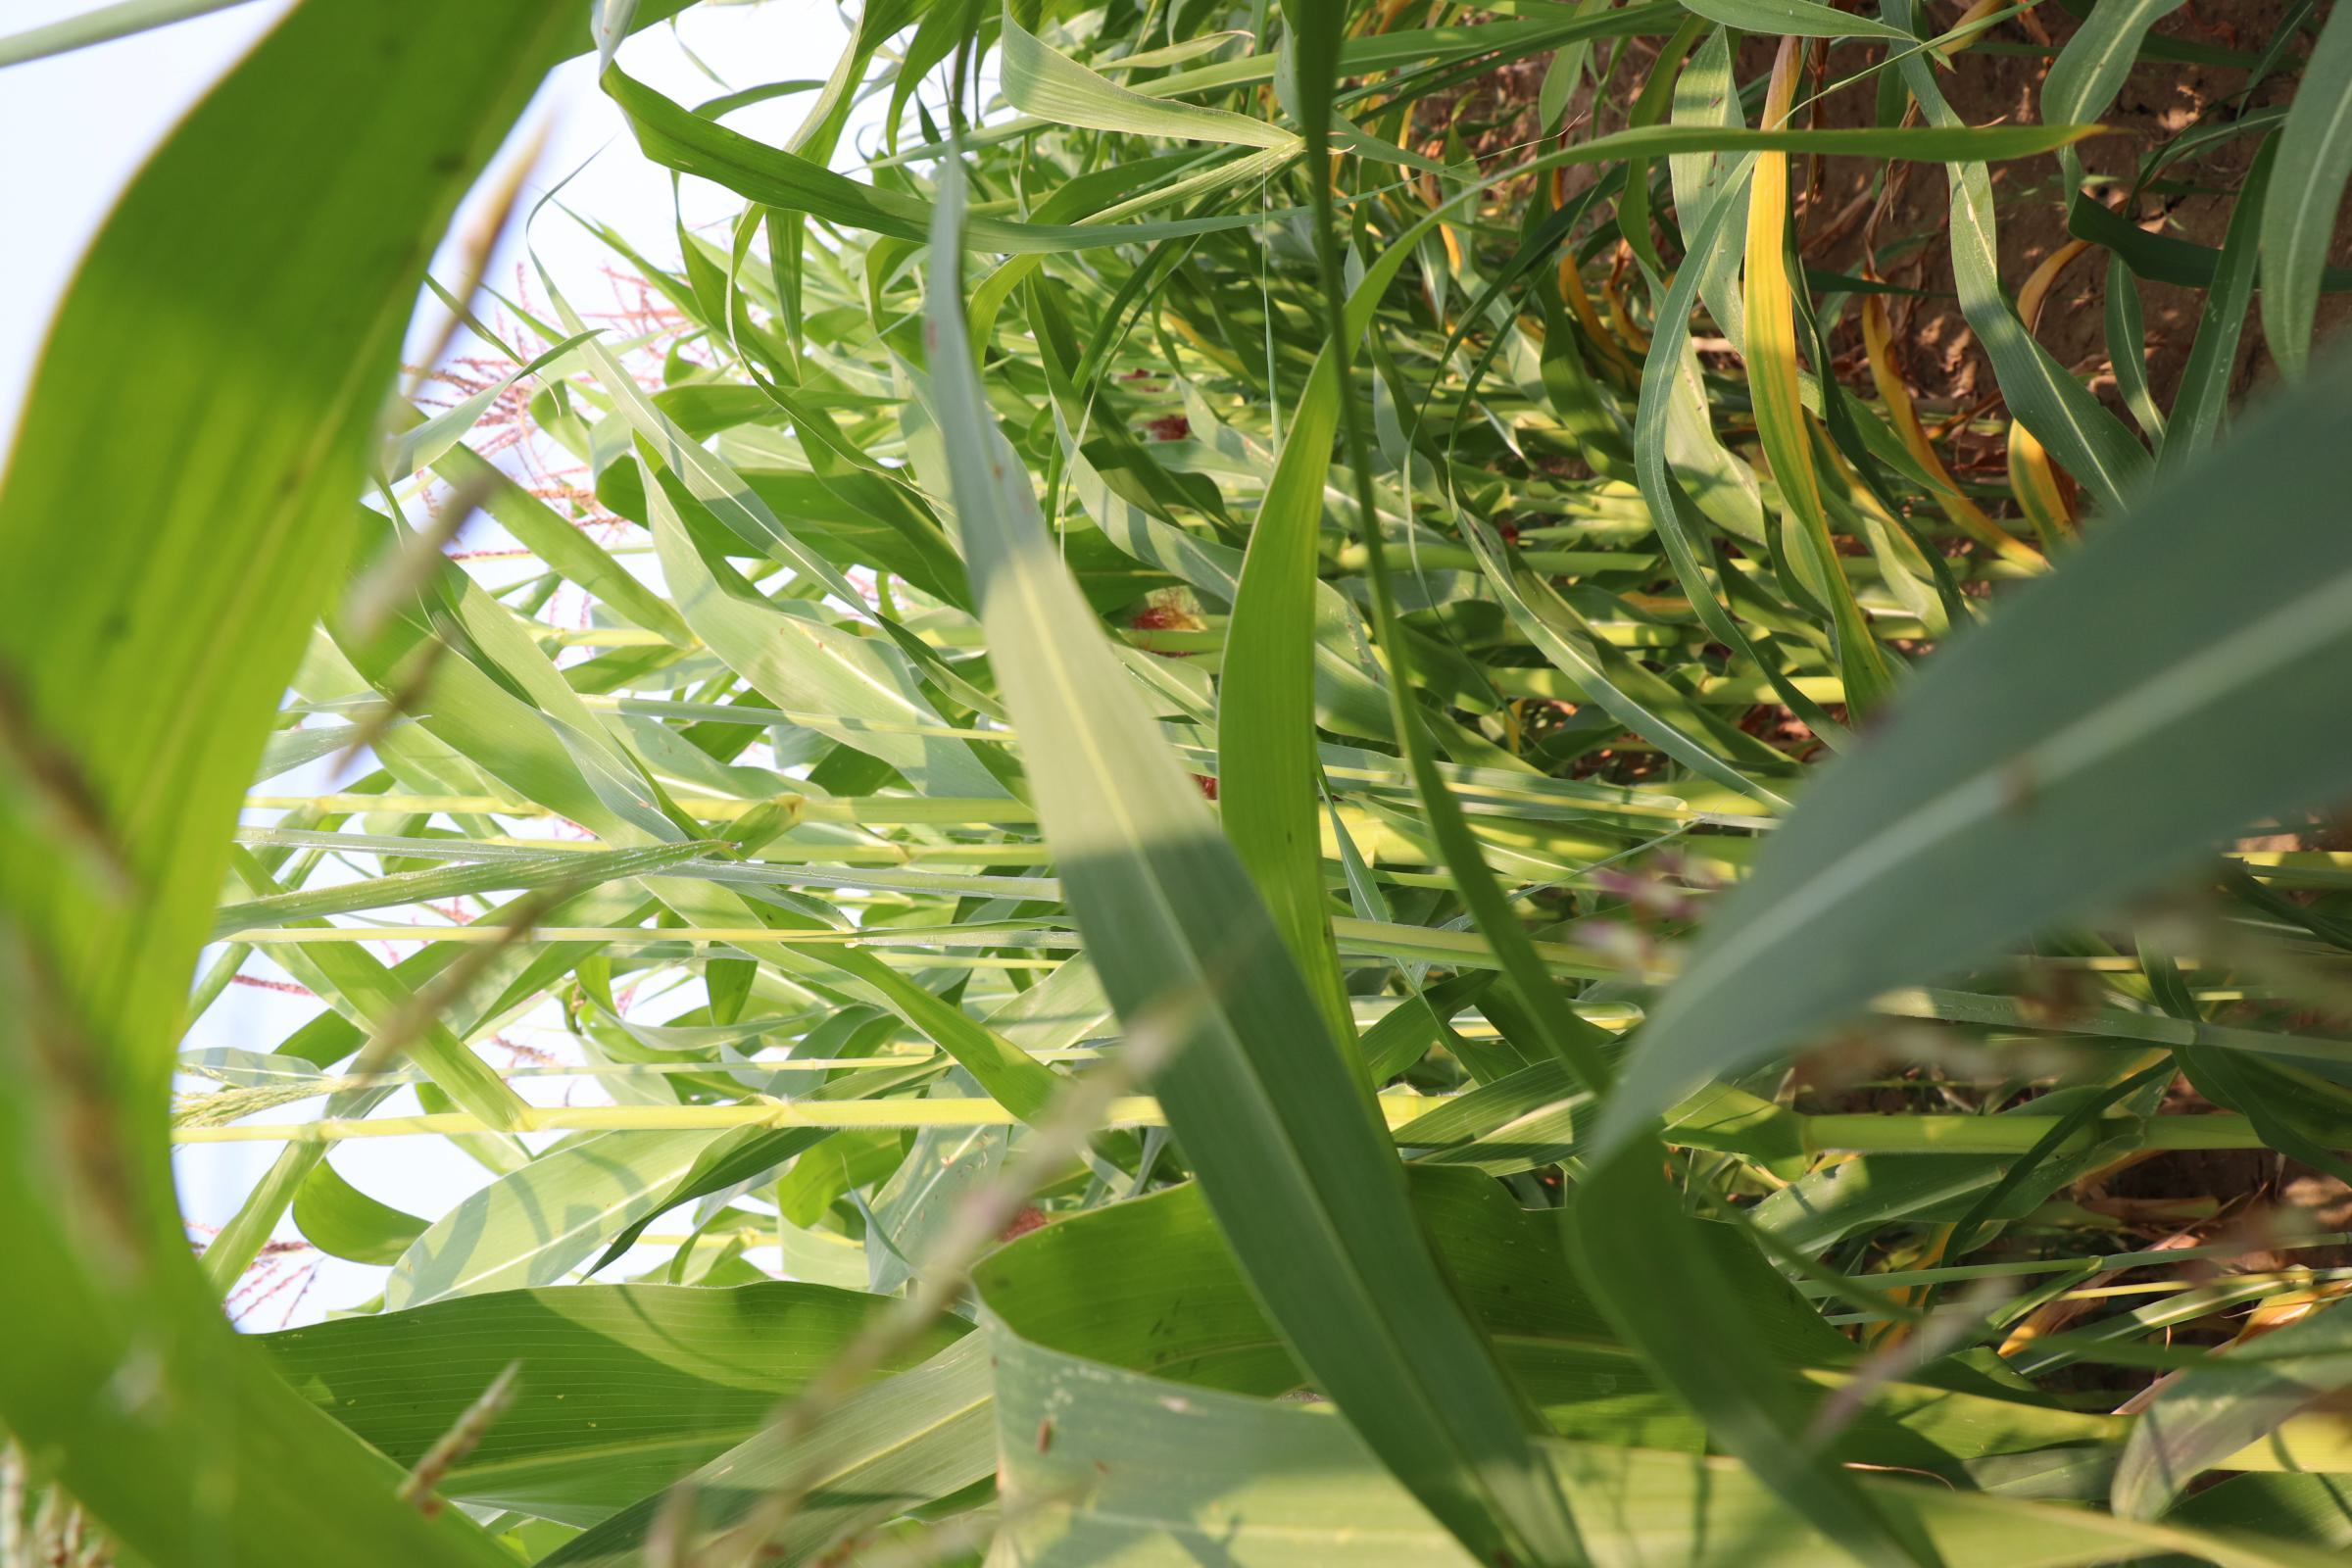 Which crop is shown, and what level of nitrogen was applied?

maize, no added nitrogen
